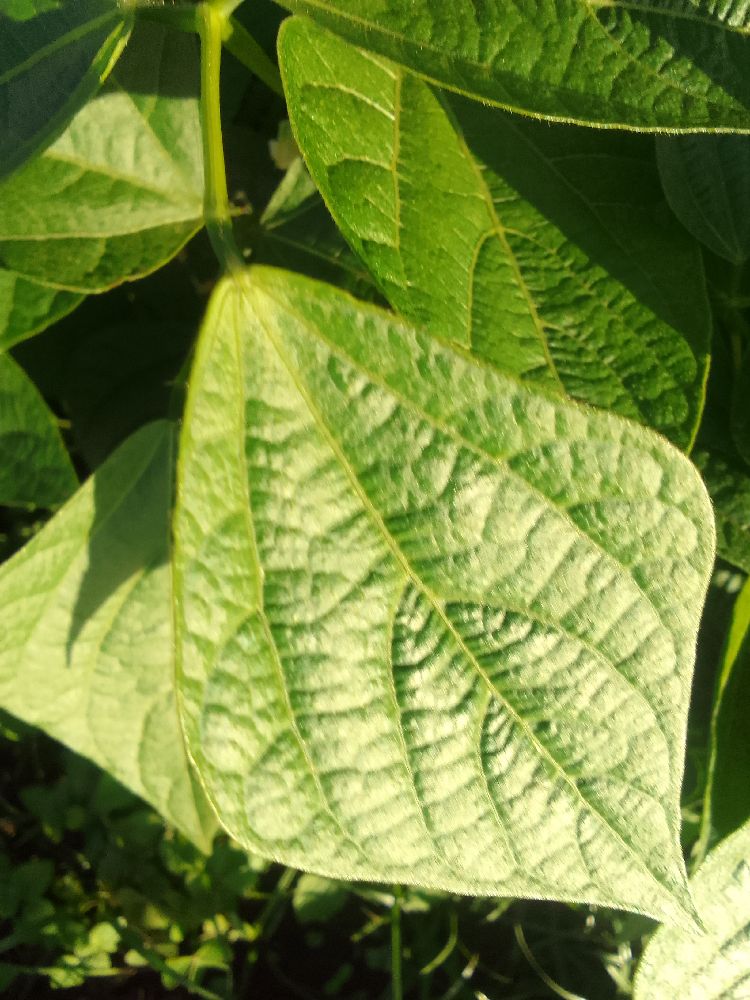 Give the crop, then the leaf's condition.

common bean, healthy
